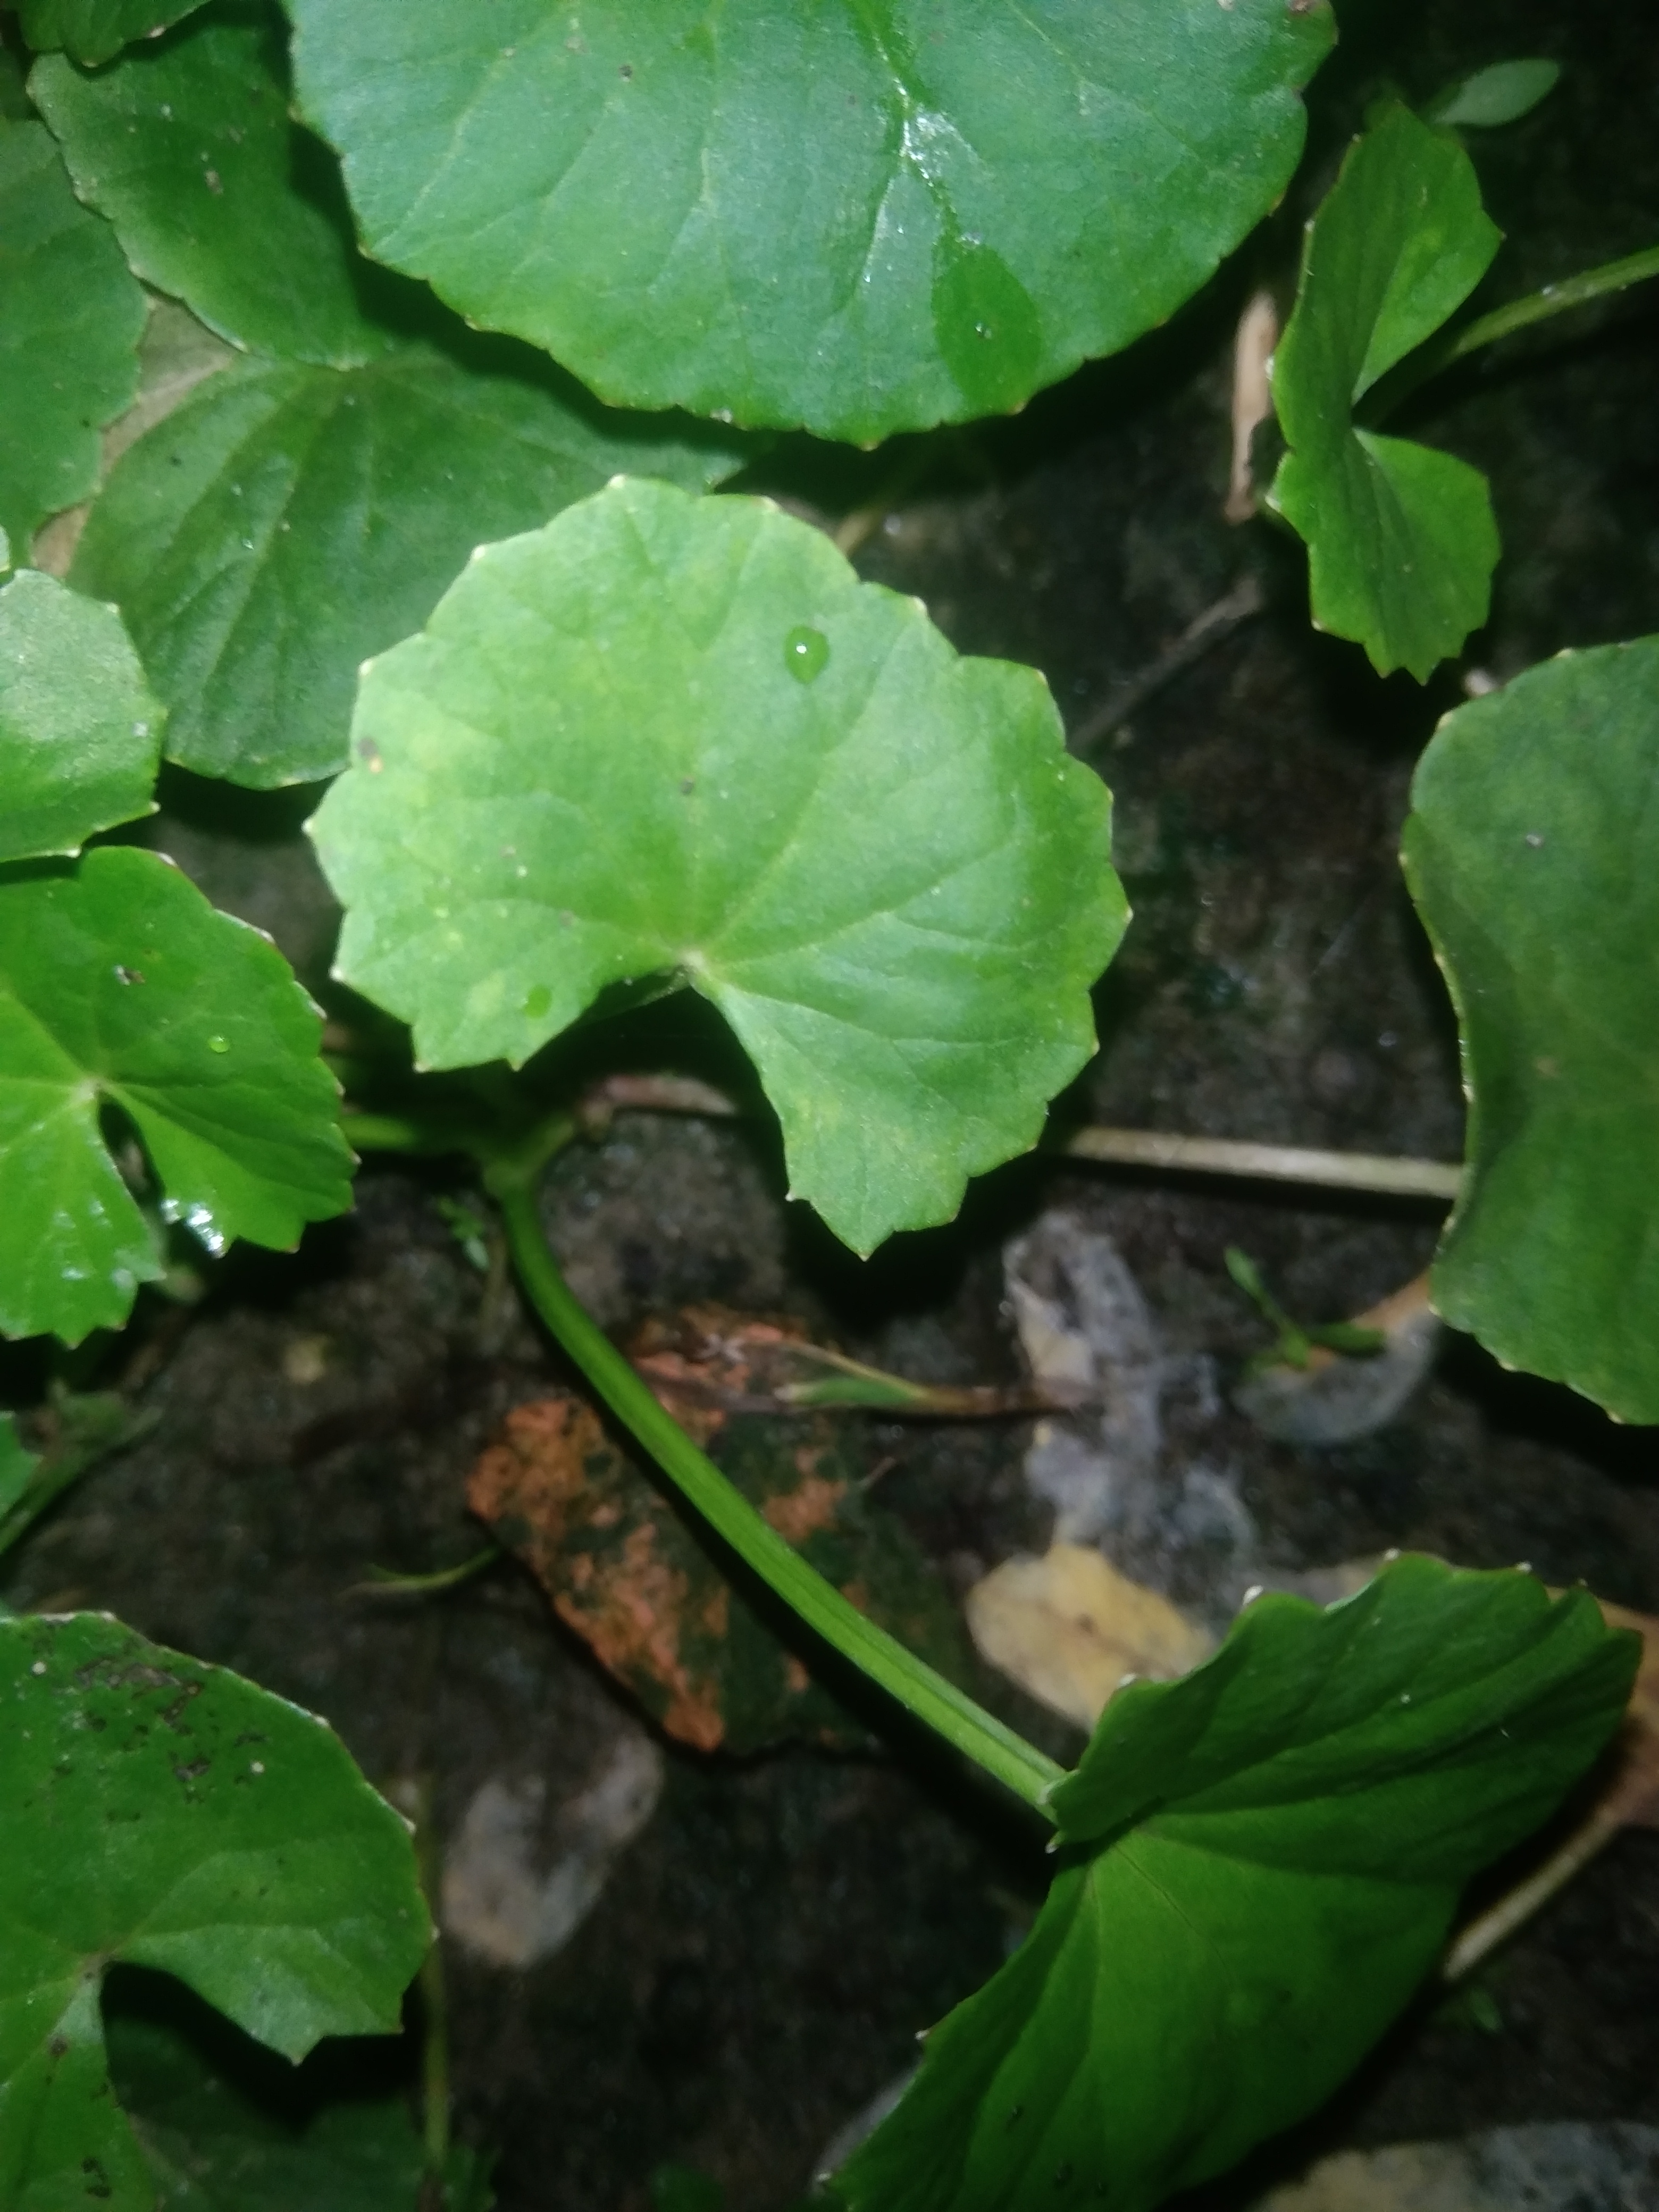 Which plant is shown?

thankuni
